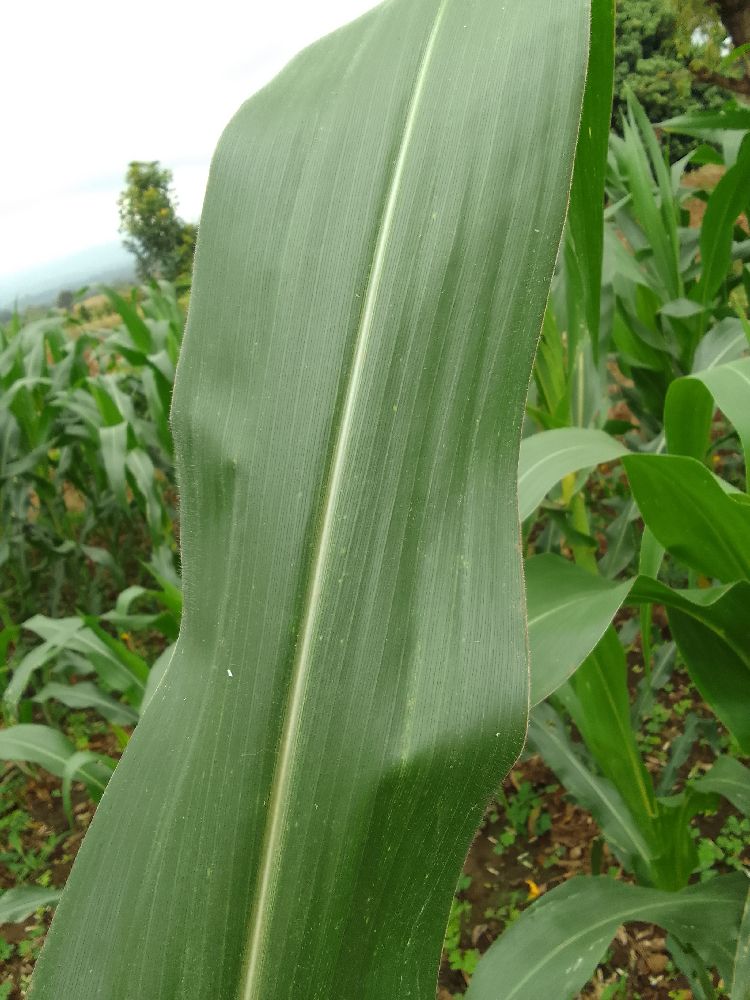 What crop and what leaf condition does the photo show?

maize, healthy
